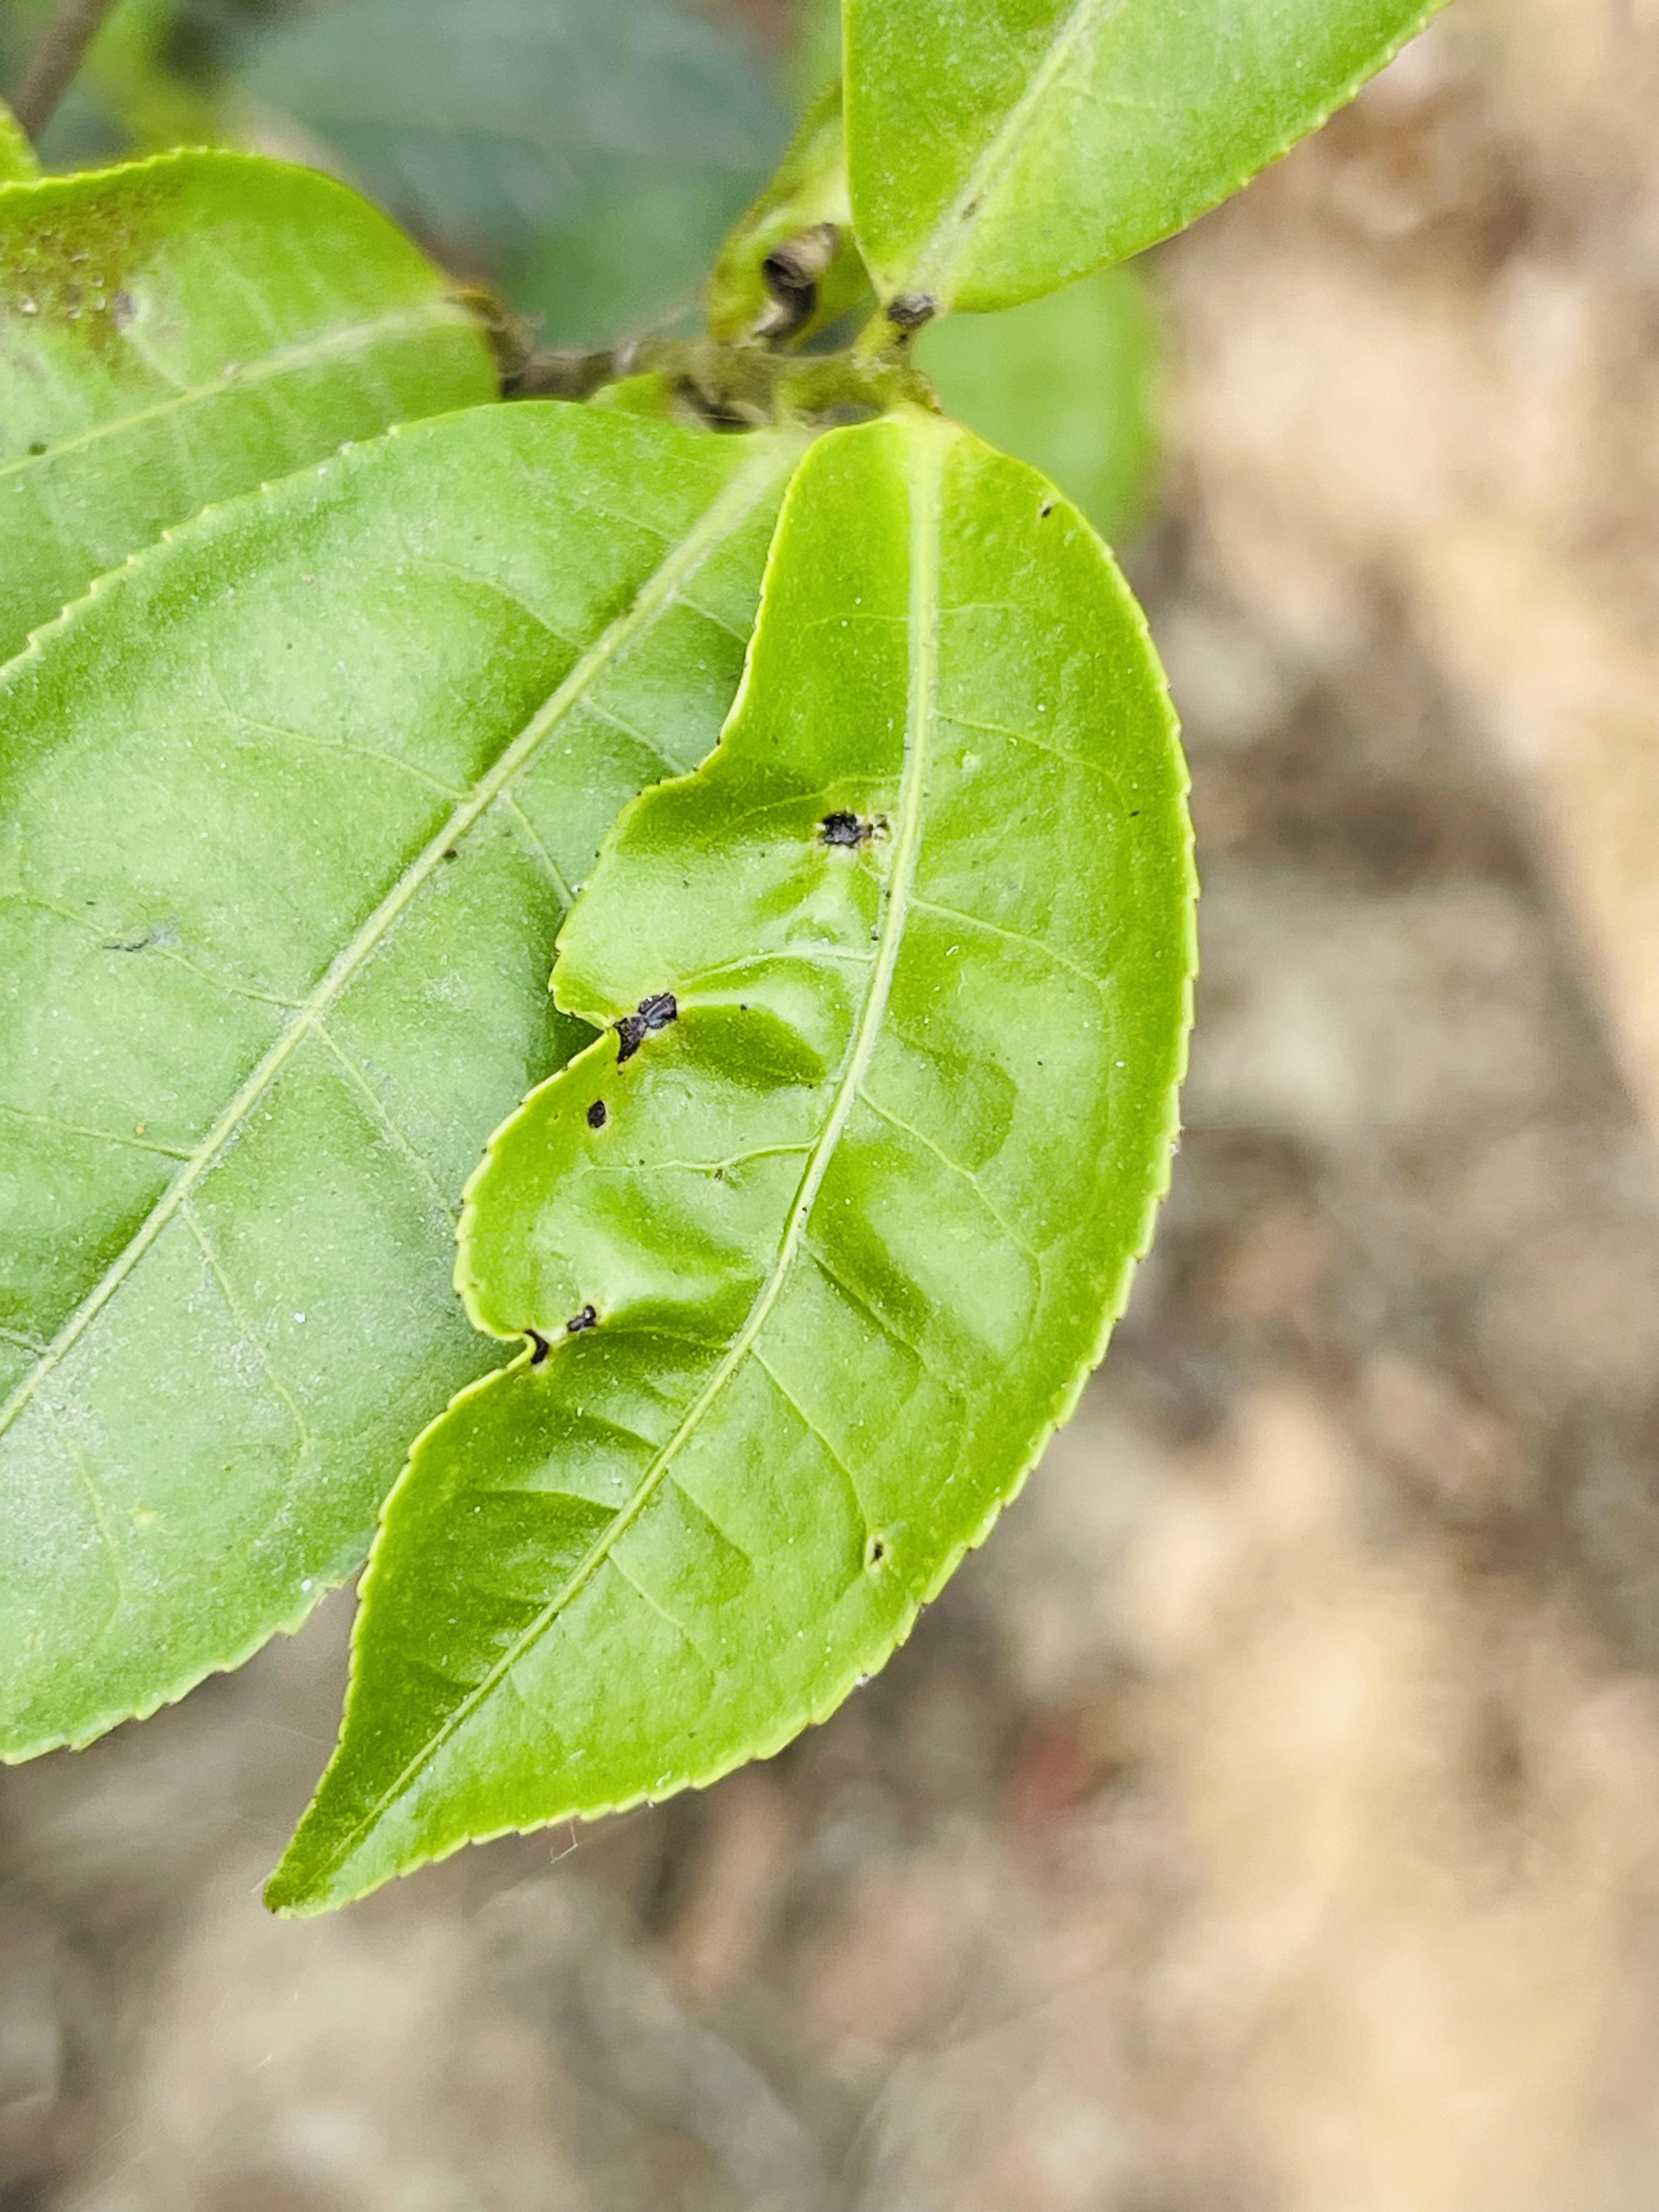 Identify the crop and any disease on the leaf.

tea, helopeltis
